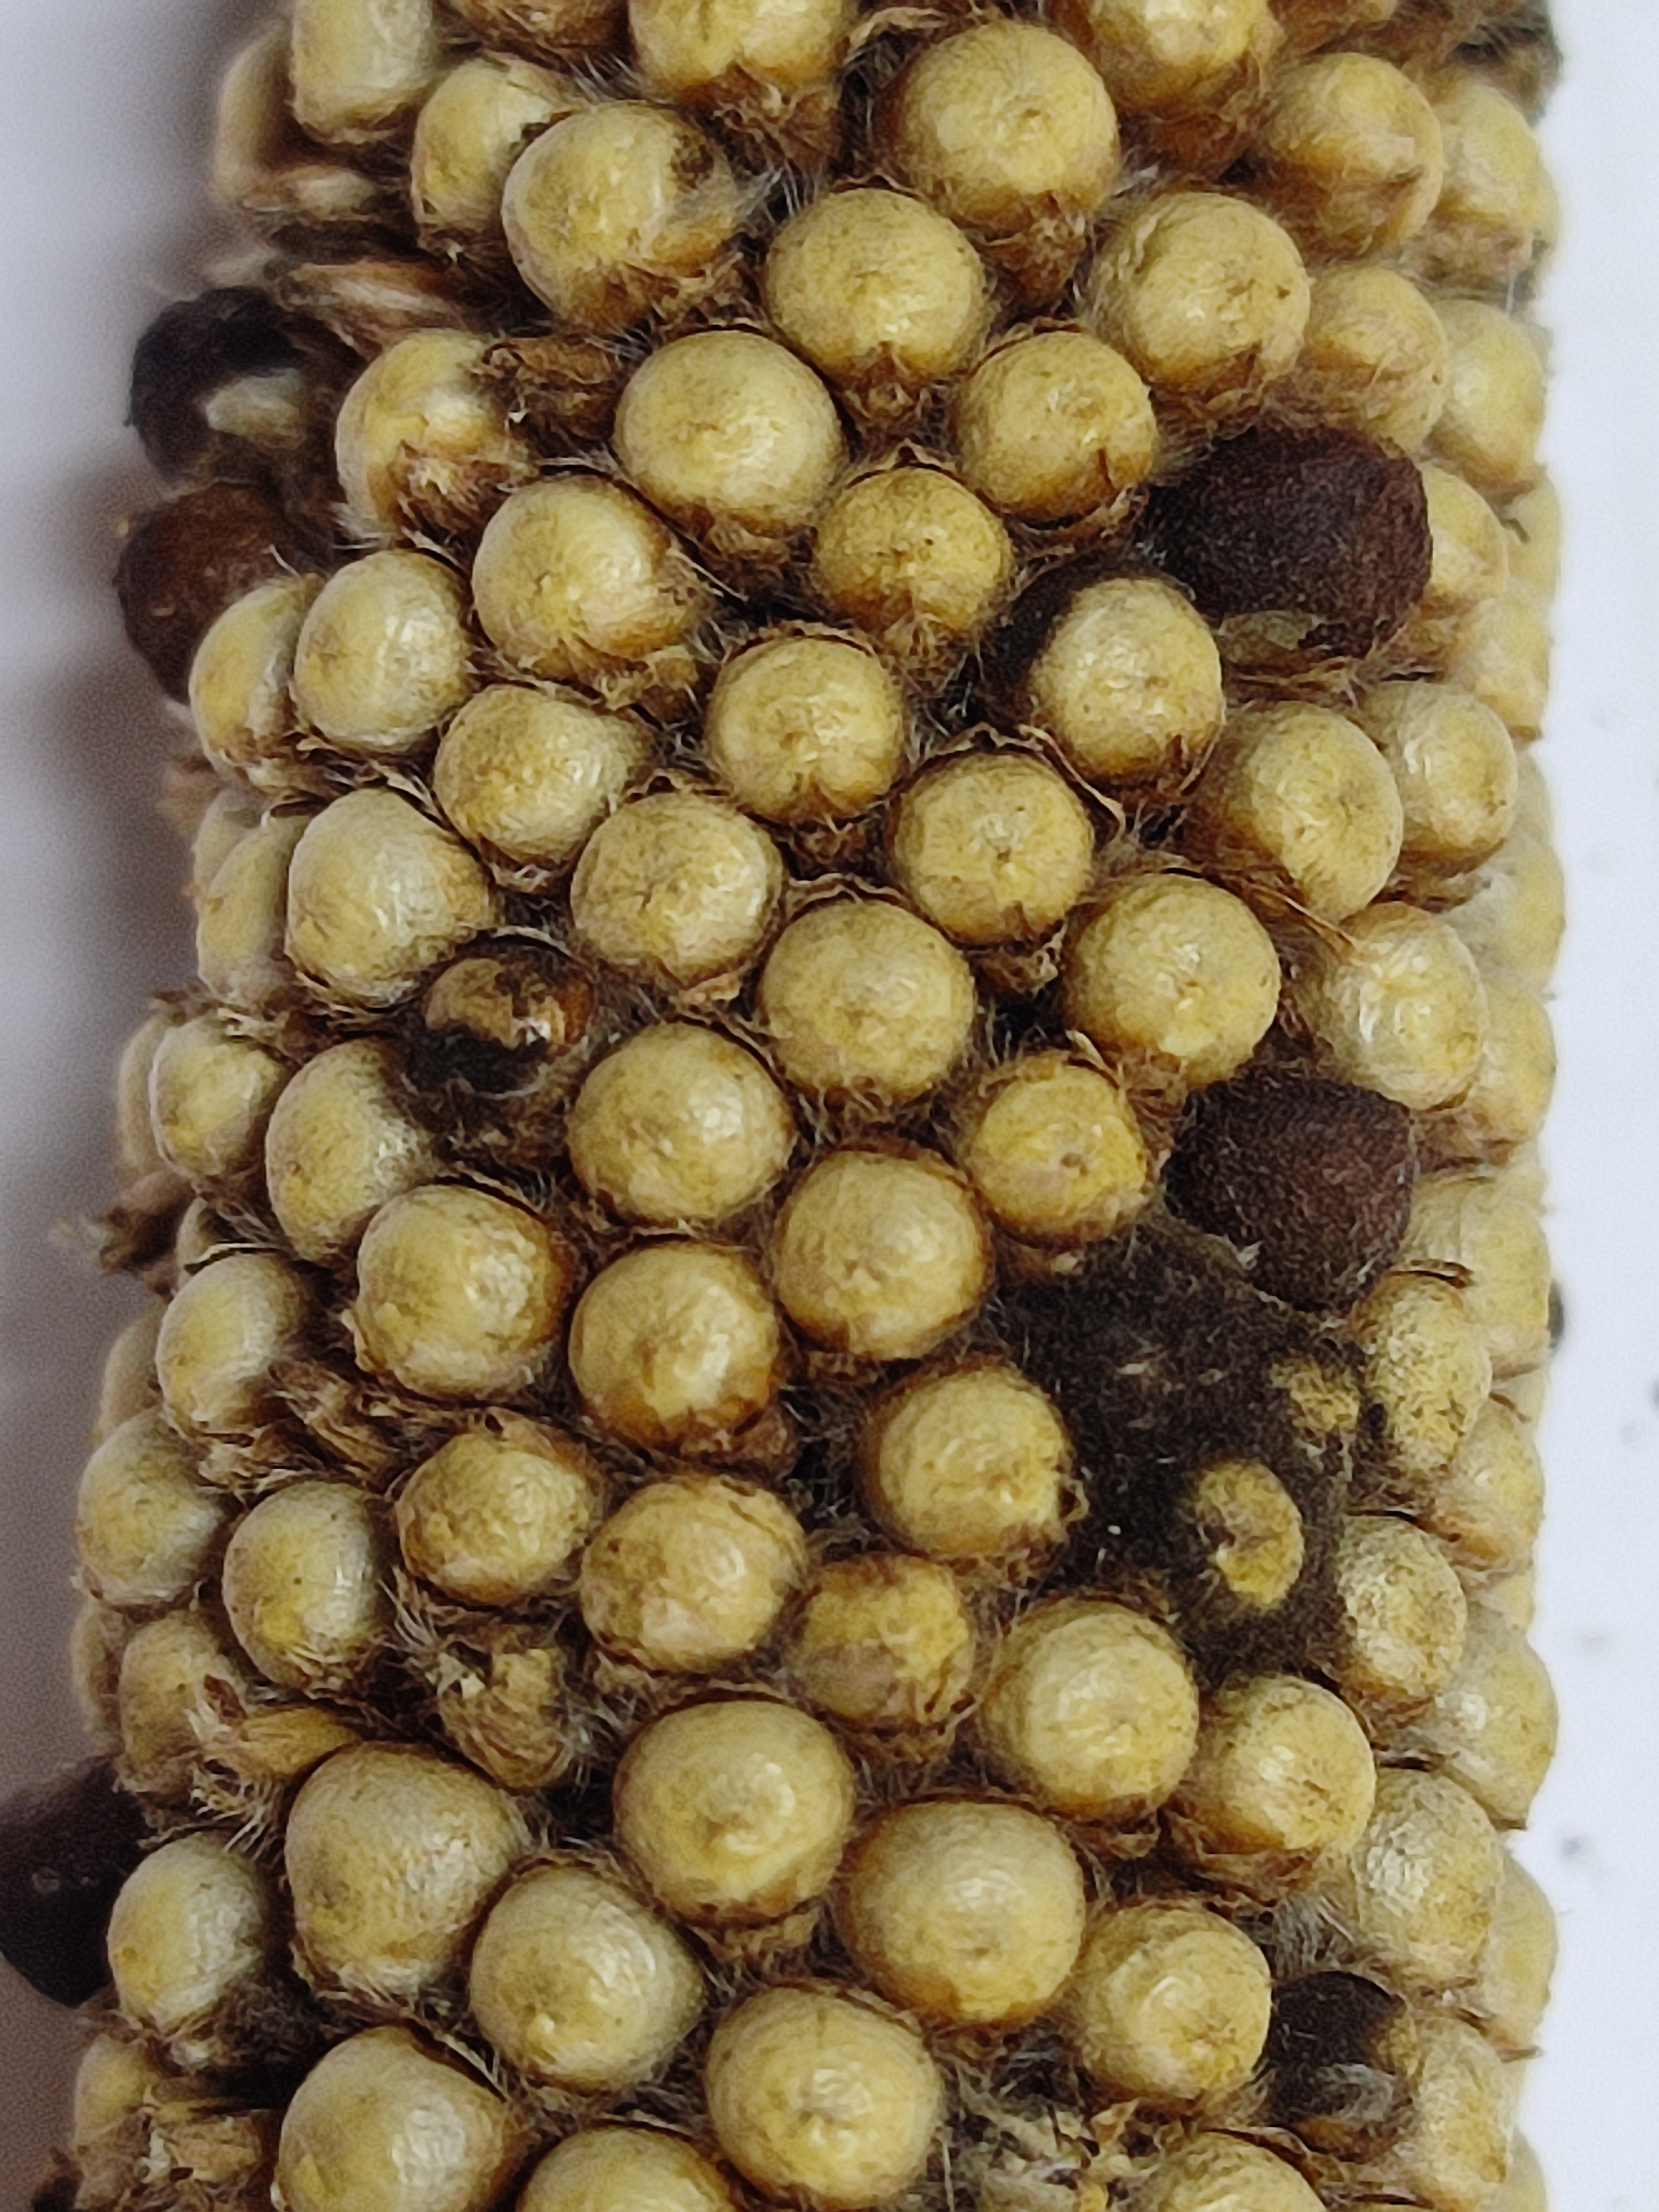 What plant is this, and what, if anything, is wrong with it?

pearl millet, smut
